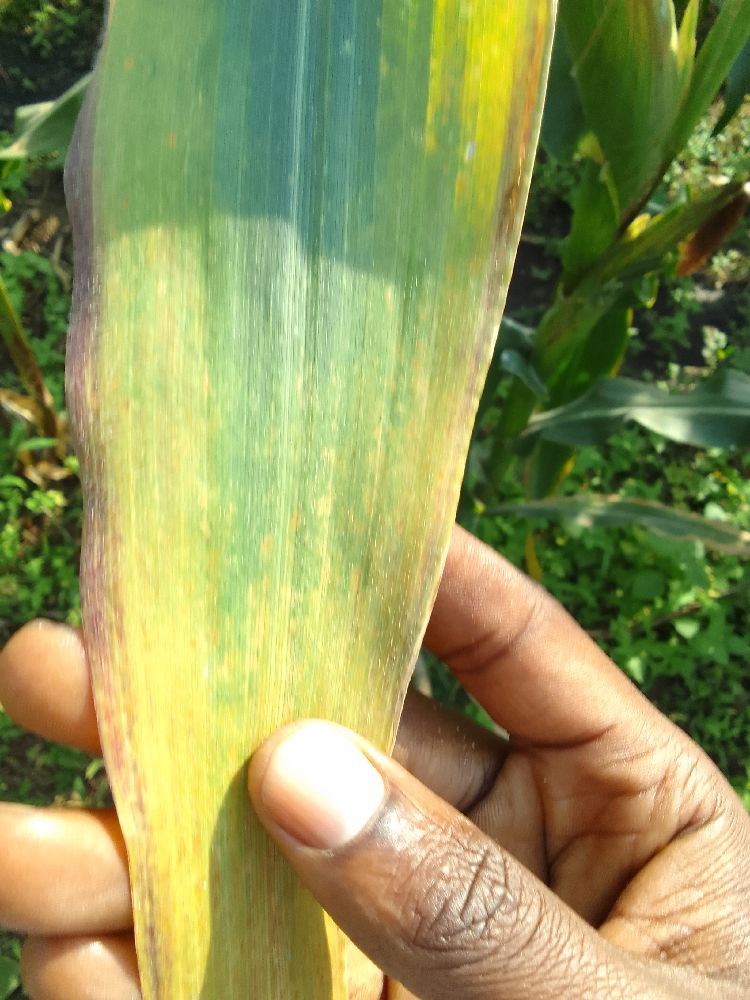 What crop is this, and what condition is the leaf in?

maize, maize lethal necrosis
